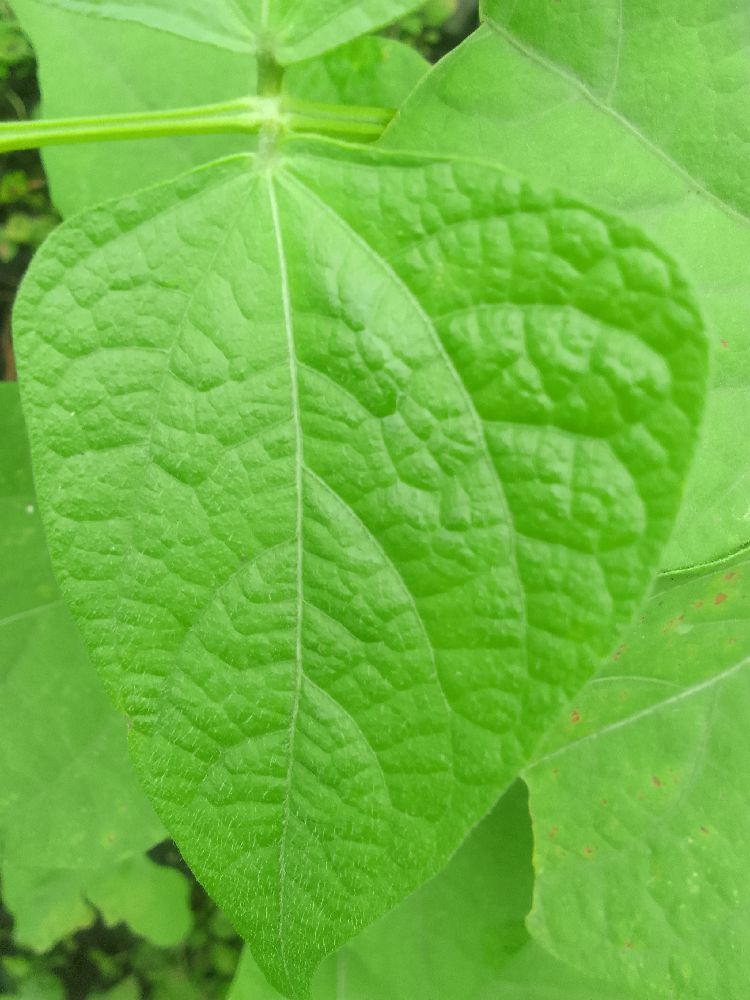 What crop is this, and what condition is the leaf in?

common bean, healthy
